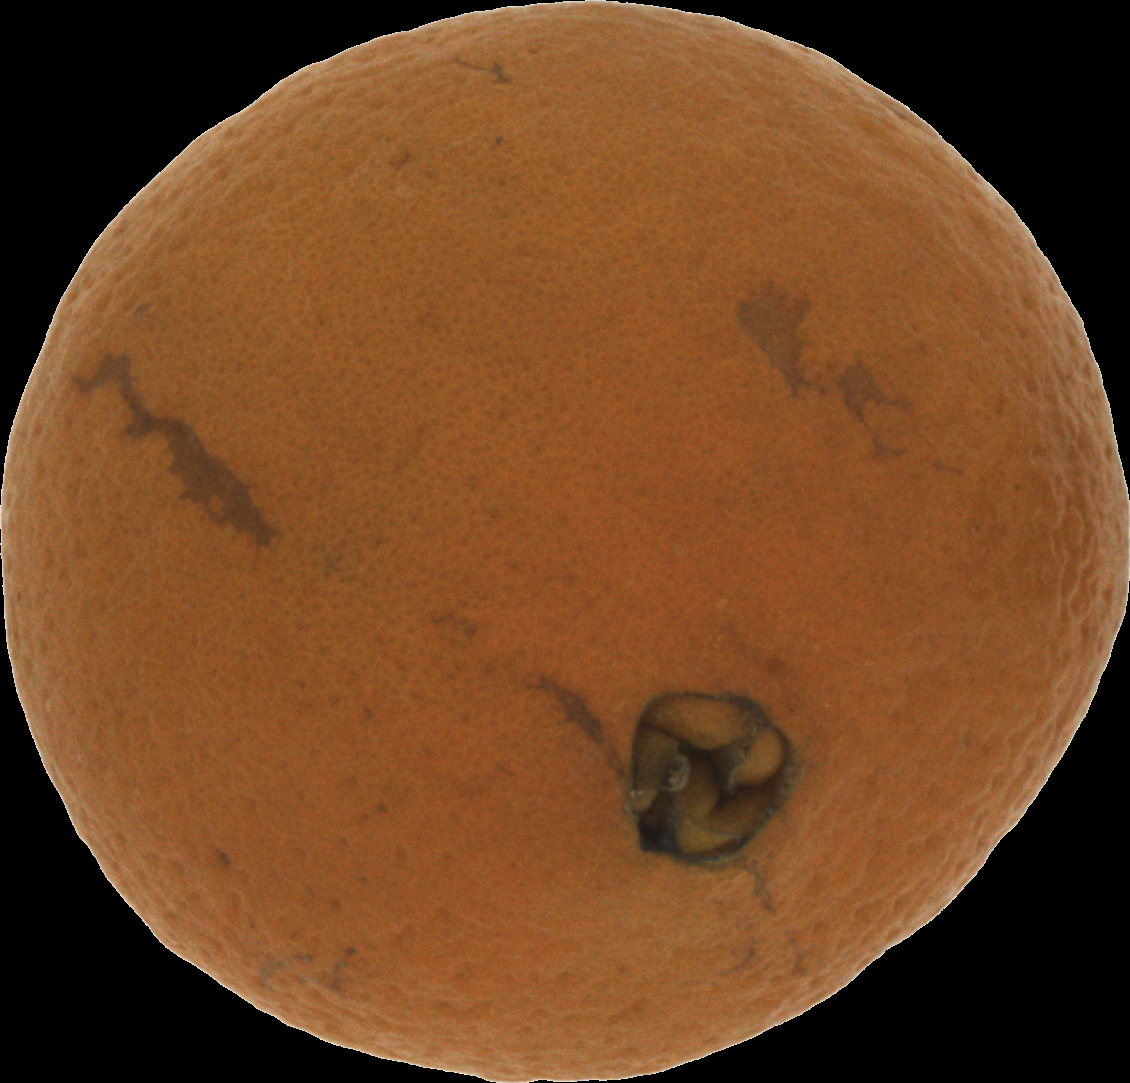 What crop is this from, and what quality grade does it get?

orange, bad
